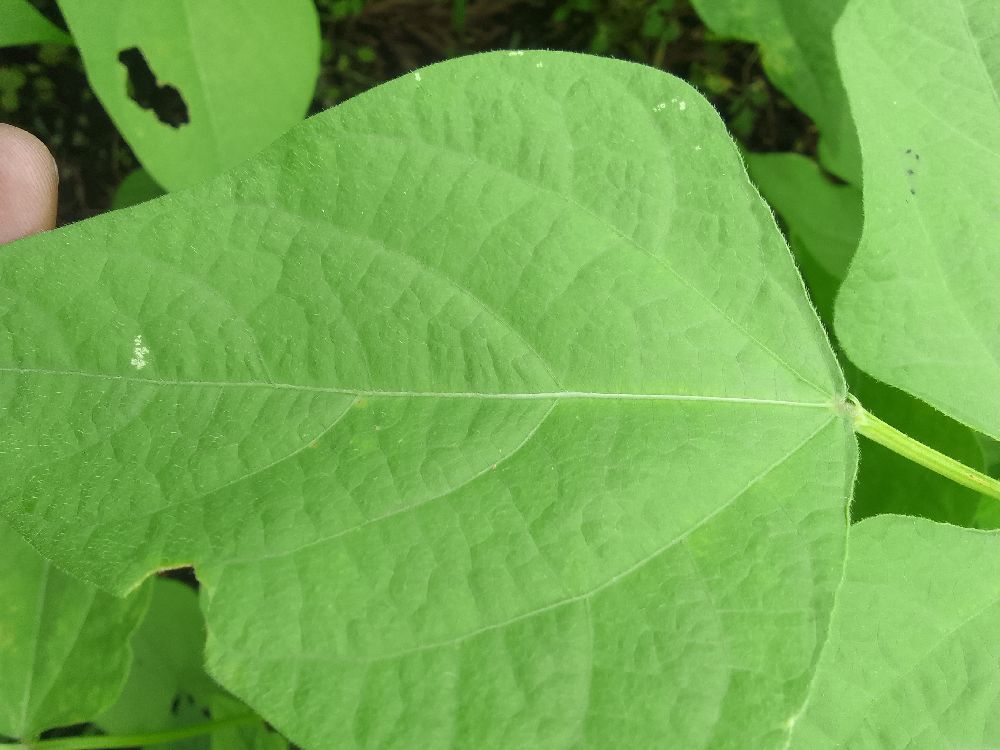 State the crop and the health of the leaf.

common bean, healthy
